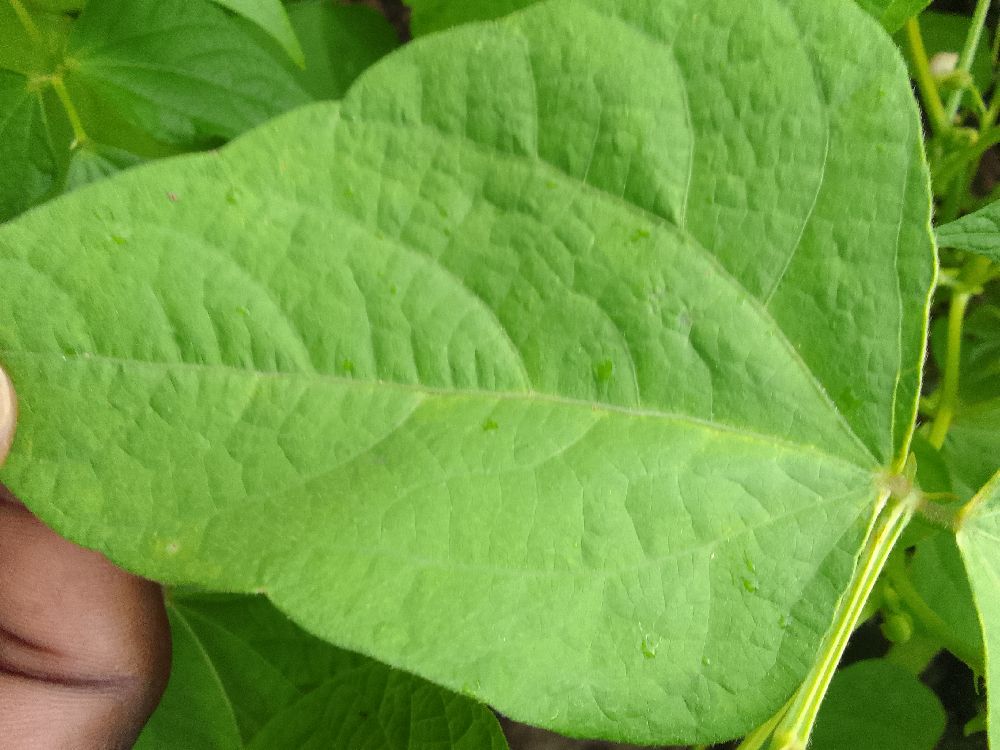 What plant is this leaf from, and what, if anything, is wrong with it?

common bean, healthy
